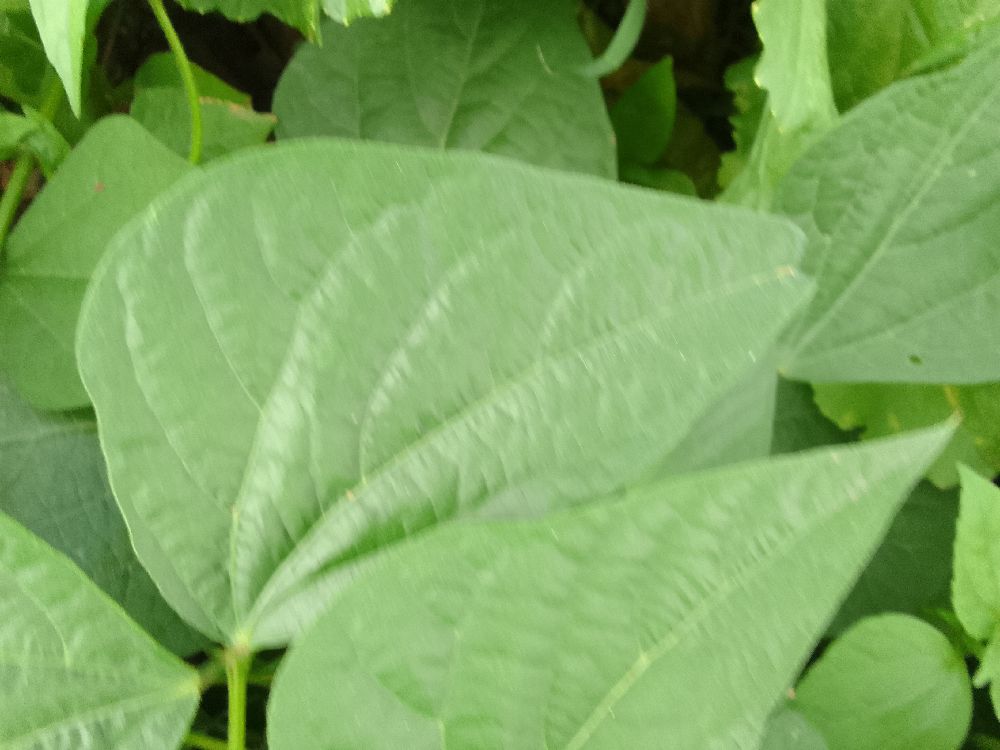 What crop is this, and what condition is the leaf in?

common bean, healthy
